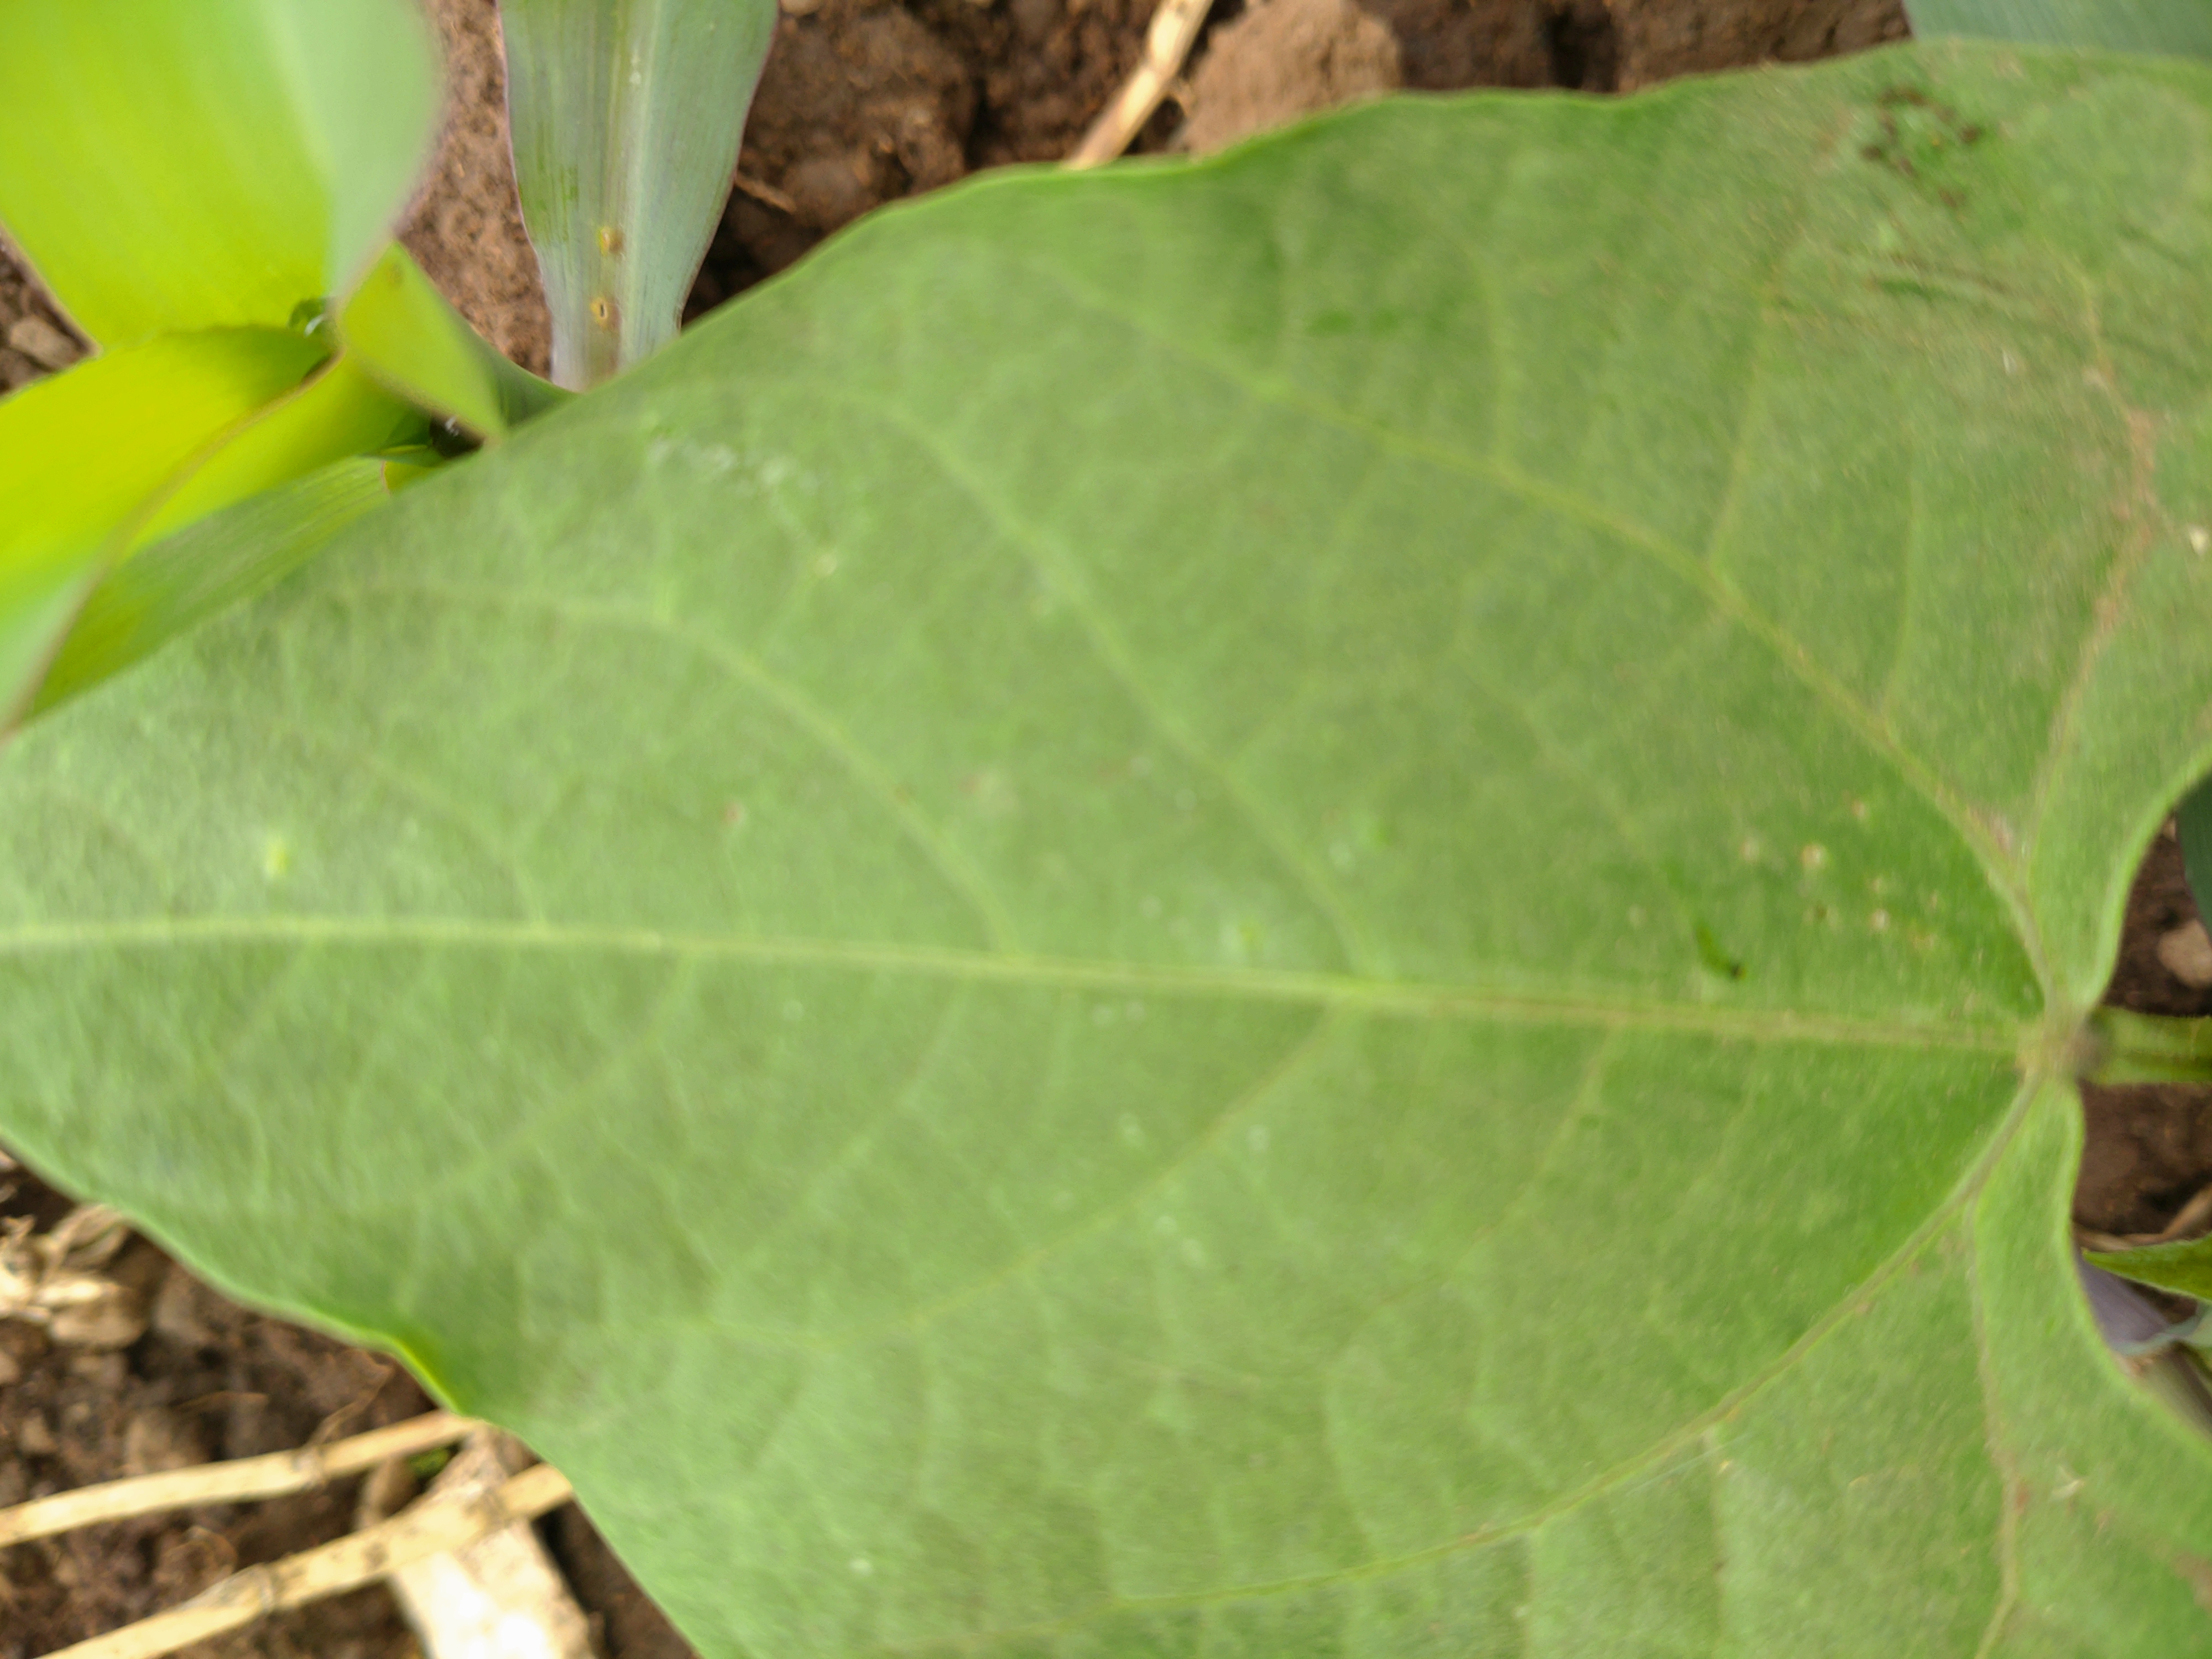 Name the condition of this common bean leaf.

healthy
